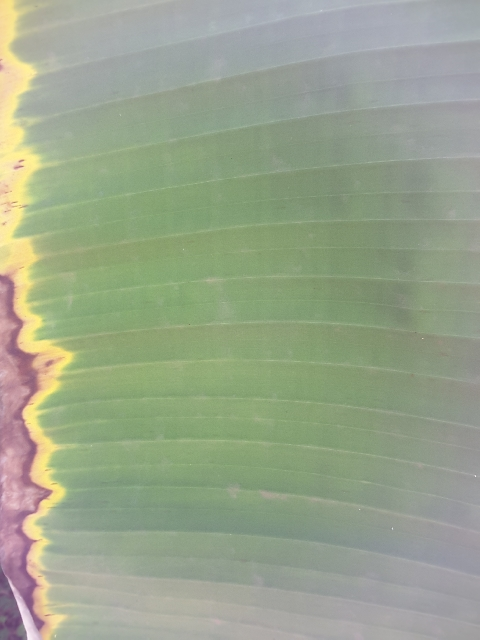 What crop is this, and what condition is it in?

banana, fusarium wilt race 1
